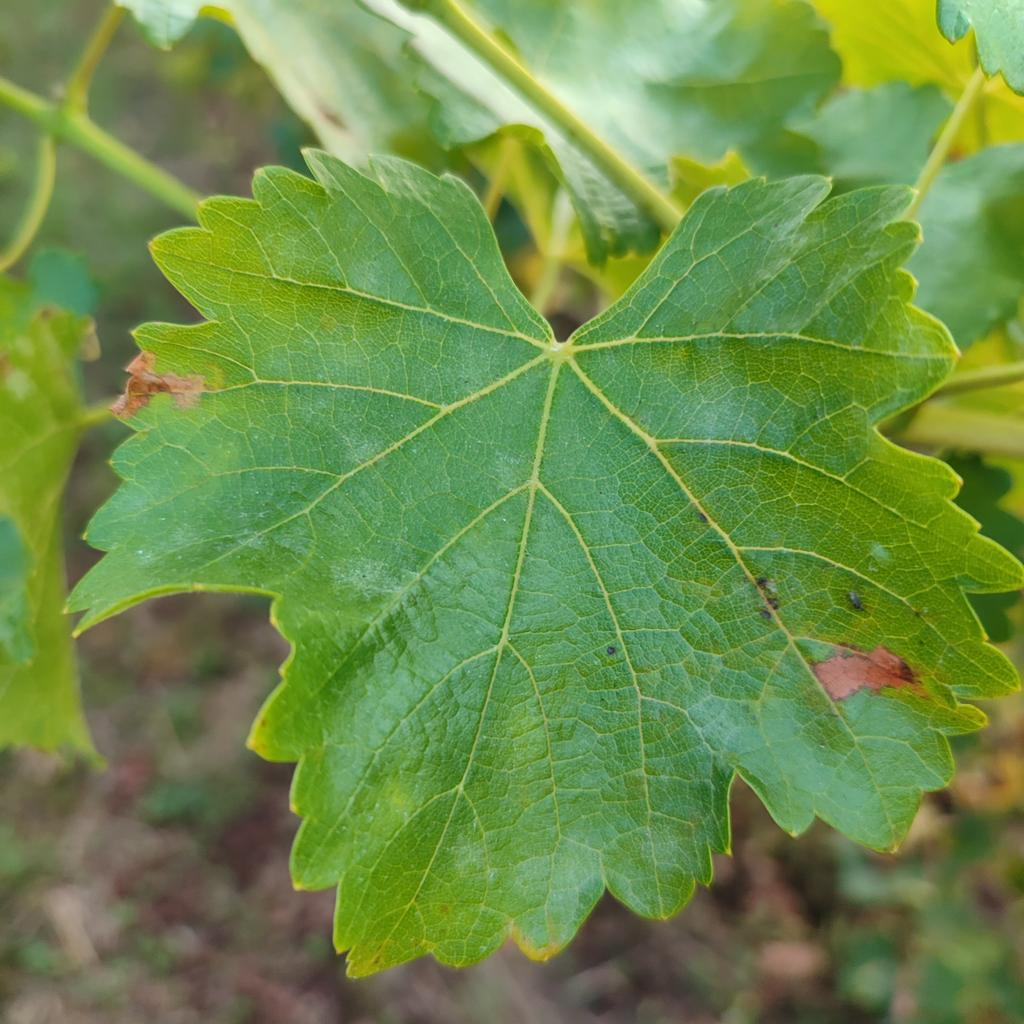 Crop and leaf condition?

grapevine, powdery mildew
